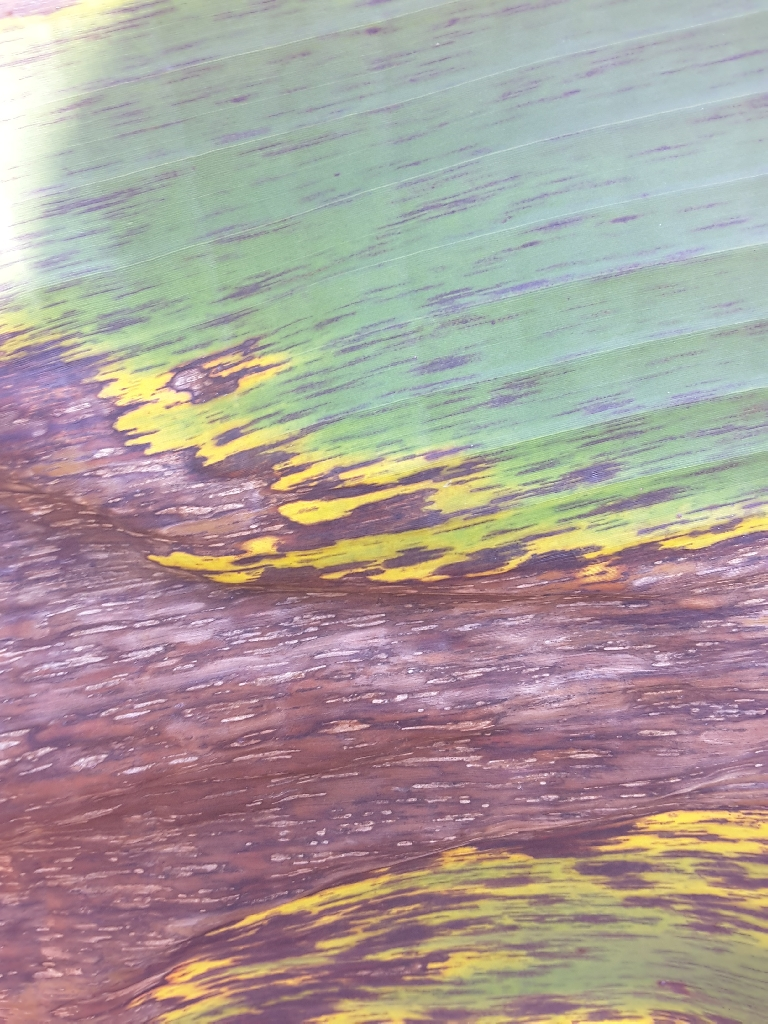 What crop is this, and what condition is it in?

banana, black sigatoka
